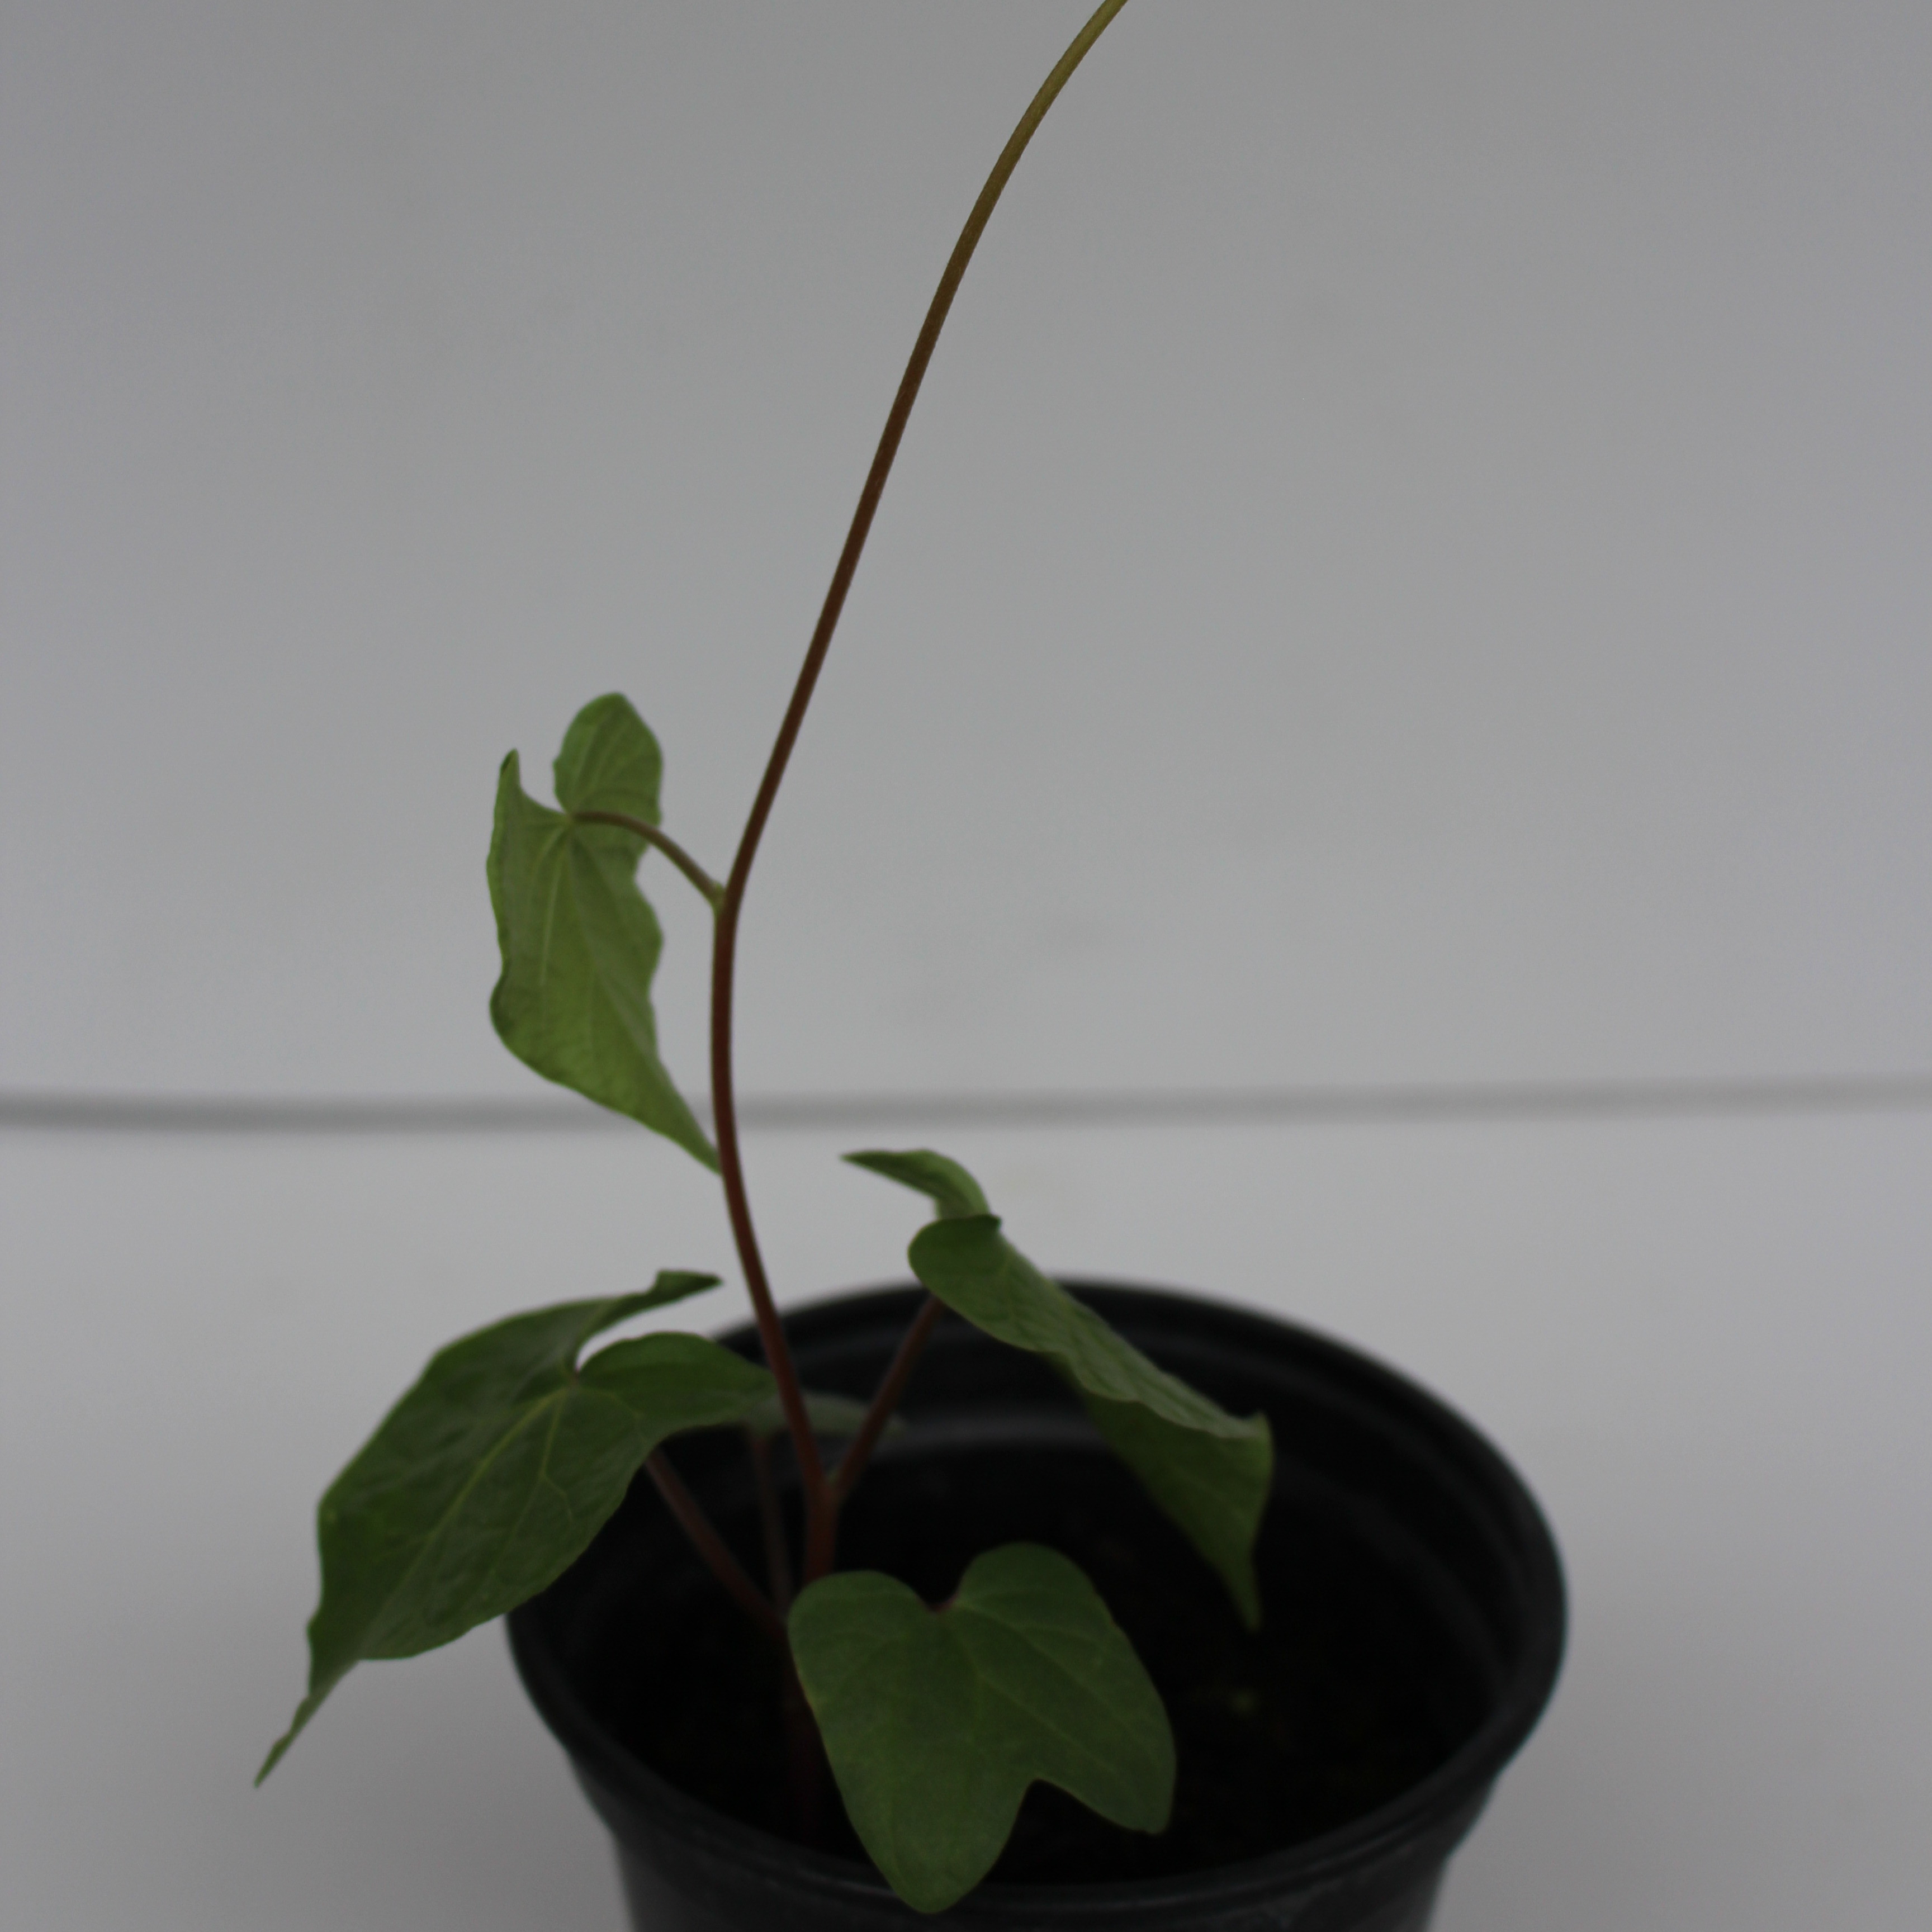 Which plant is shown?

Convolvulus arvensis
